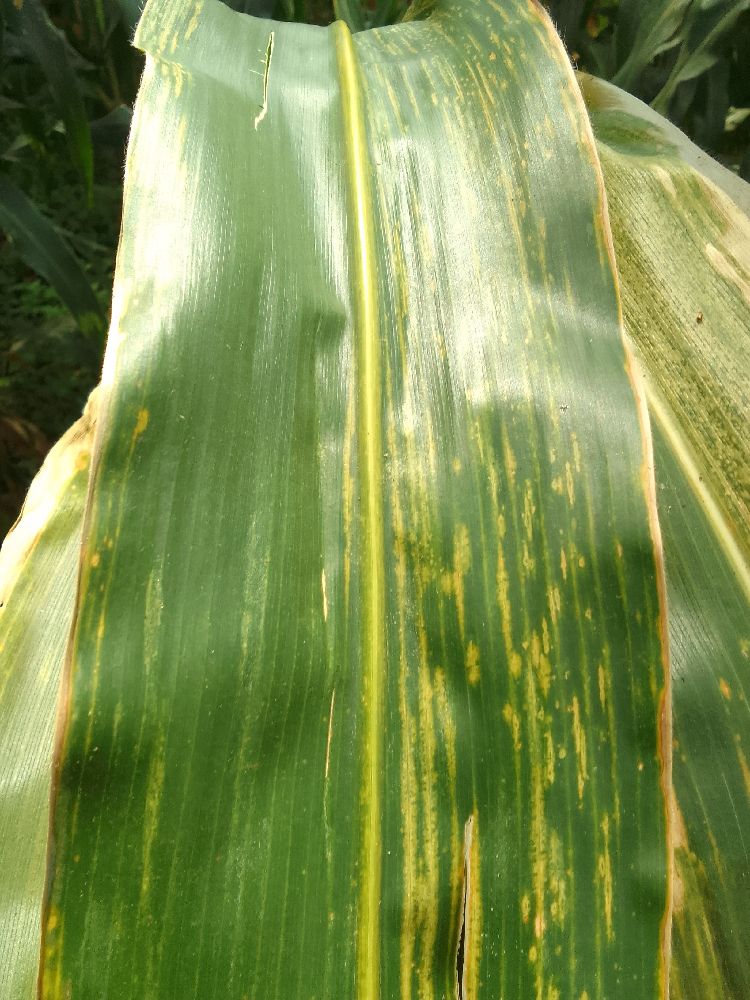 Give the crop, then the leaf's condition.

maize, maize lethal necrosis
